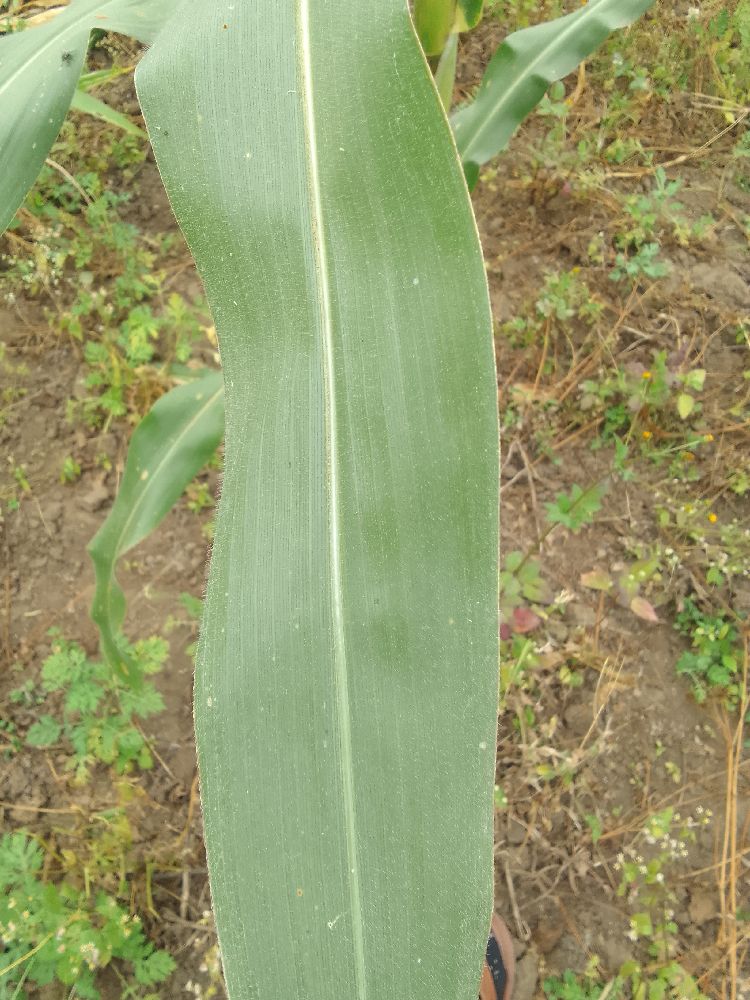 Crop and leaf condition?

maize, healthy
